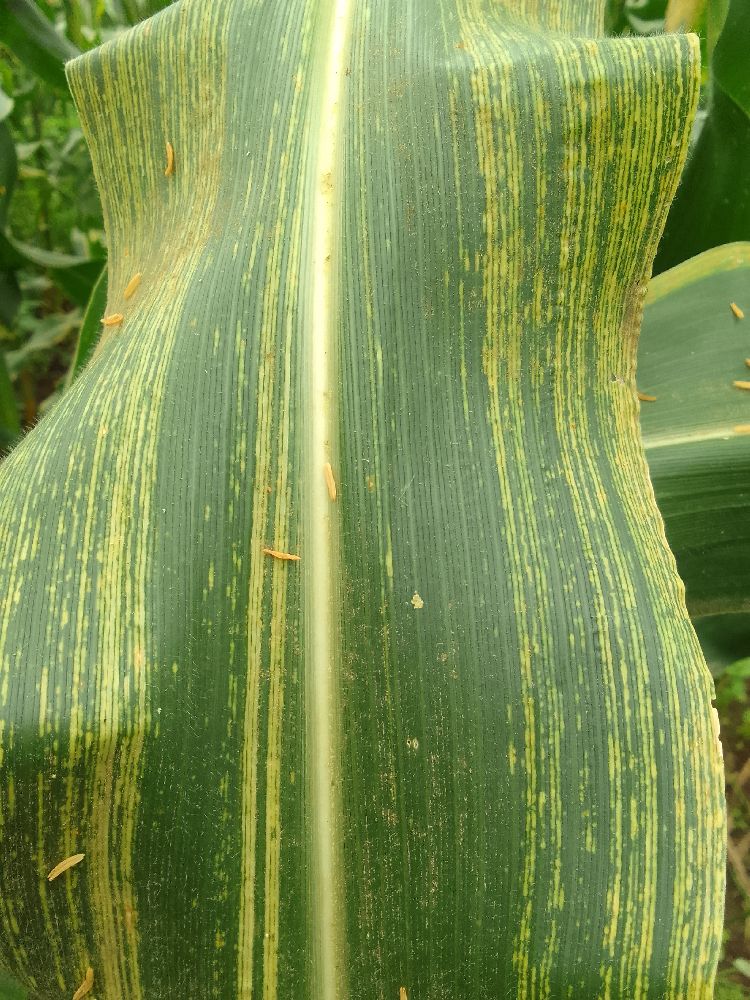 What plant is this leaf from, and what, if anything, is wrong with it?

maize, maize streak virus
